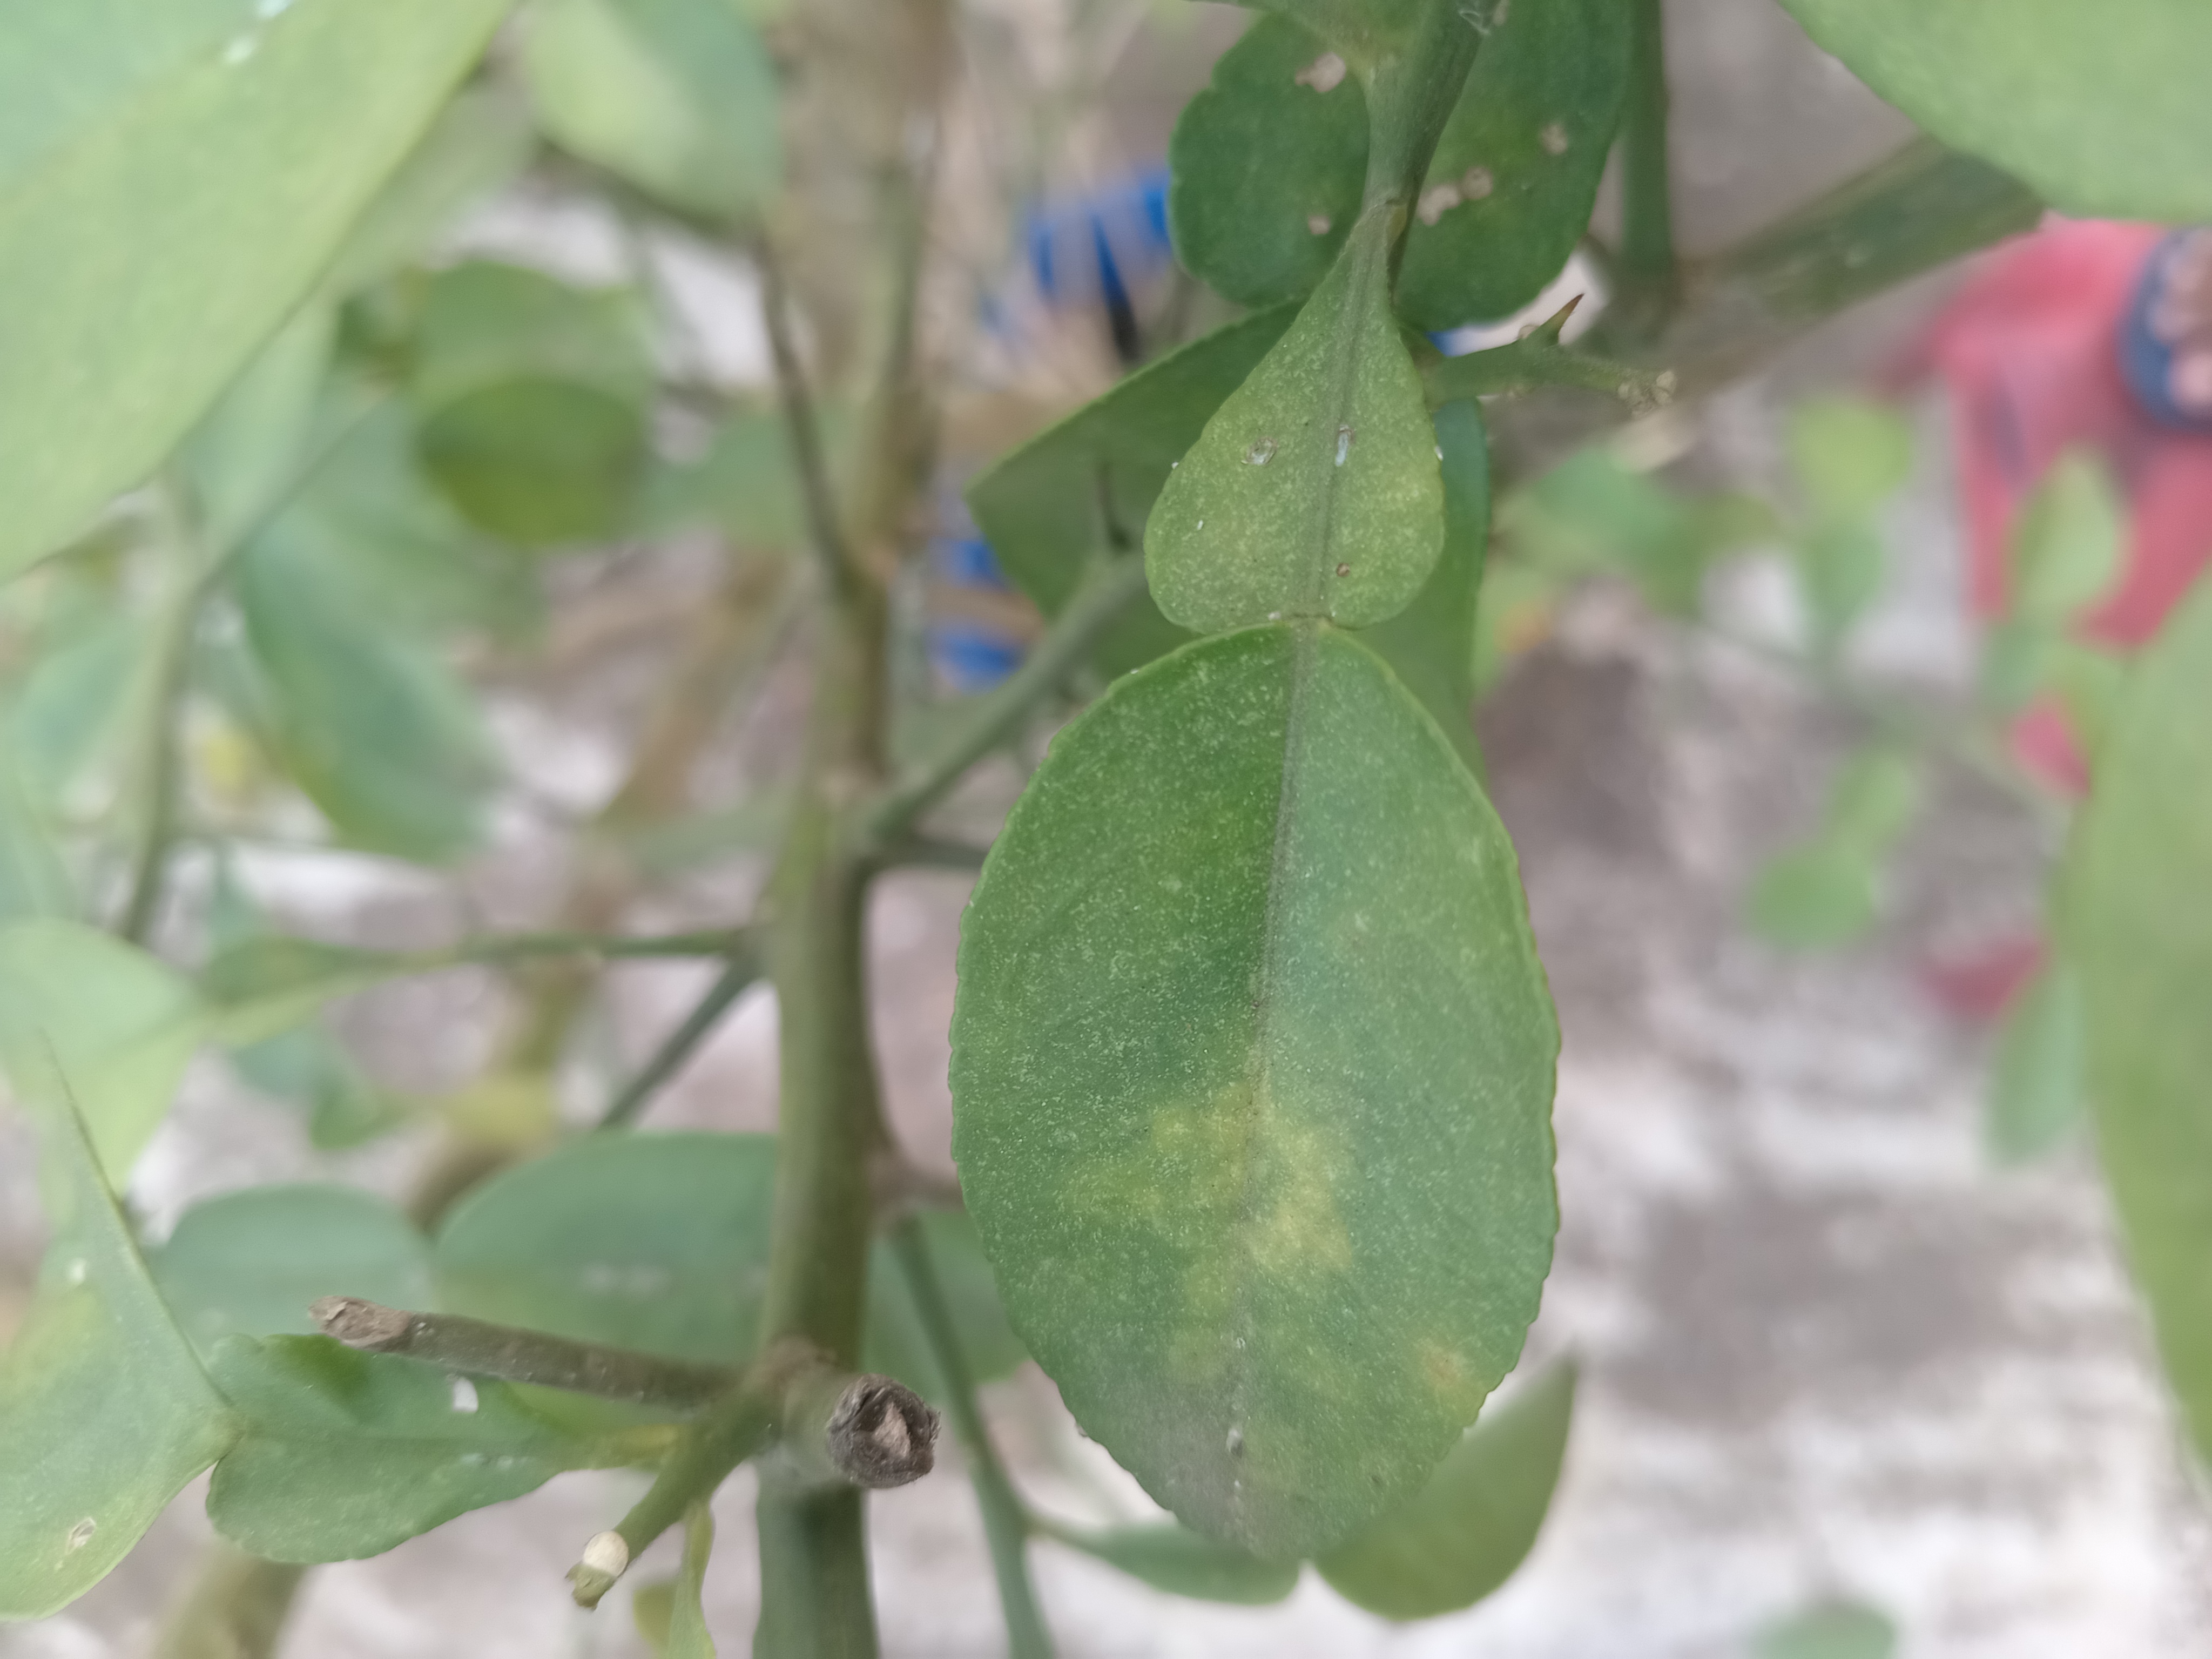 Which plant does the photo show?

lemon
